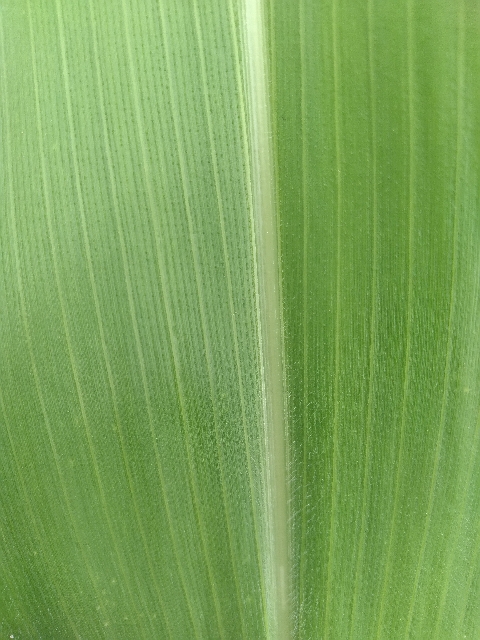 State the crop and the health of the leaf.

maize, healthy
